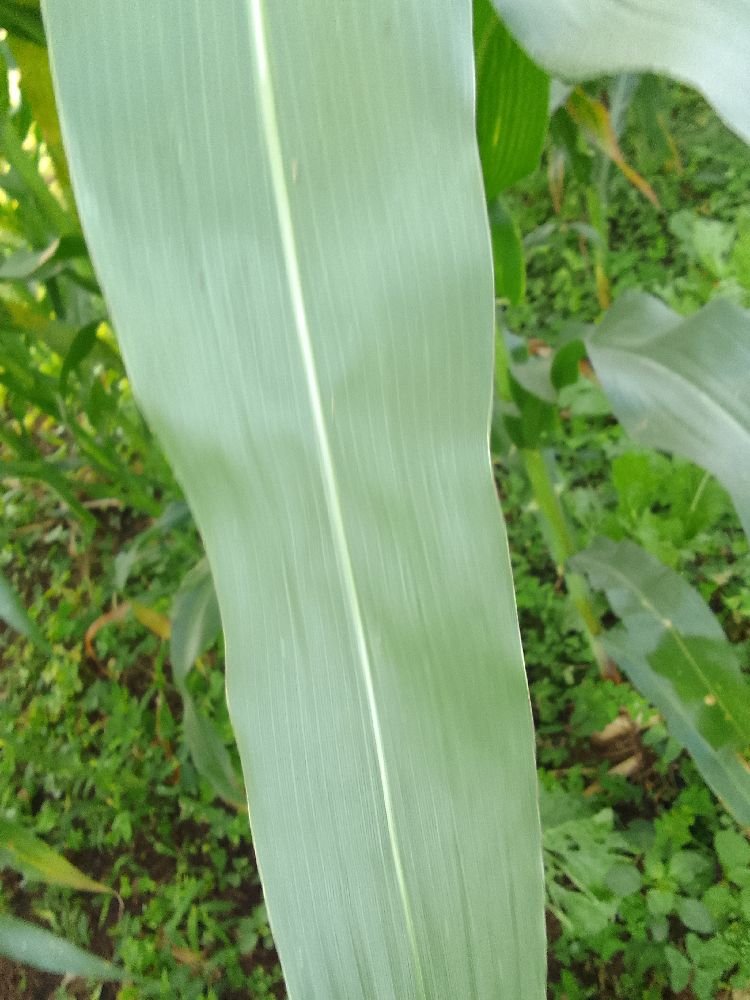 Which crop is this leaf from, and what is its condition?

maize, healthy
